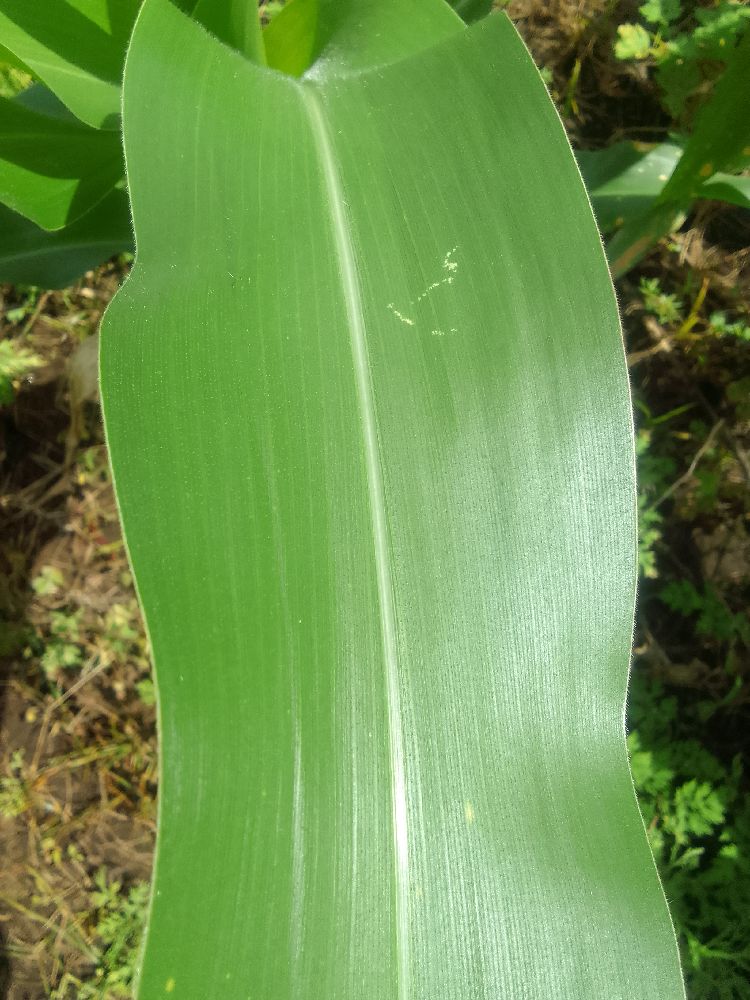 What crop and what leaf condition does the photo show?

maize, healthy
